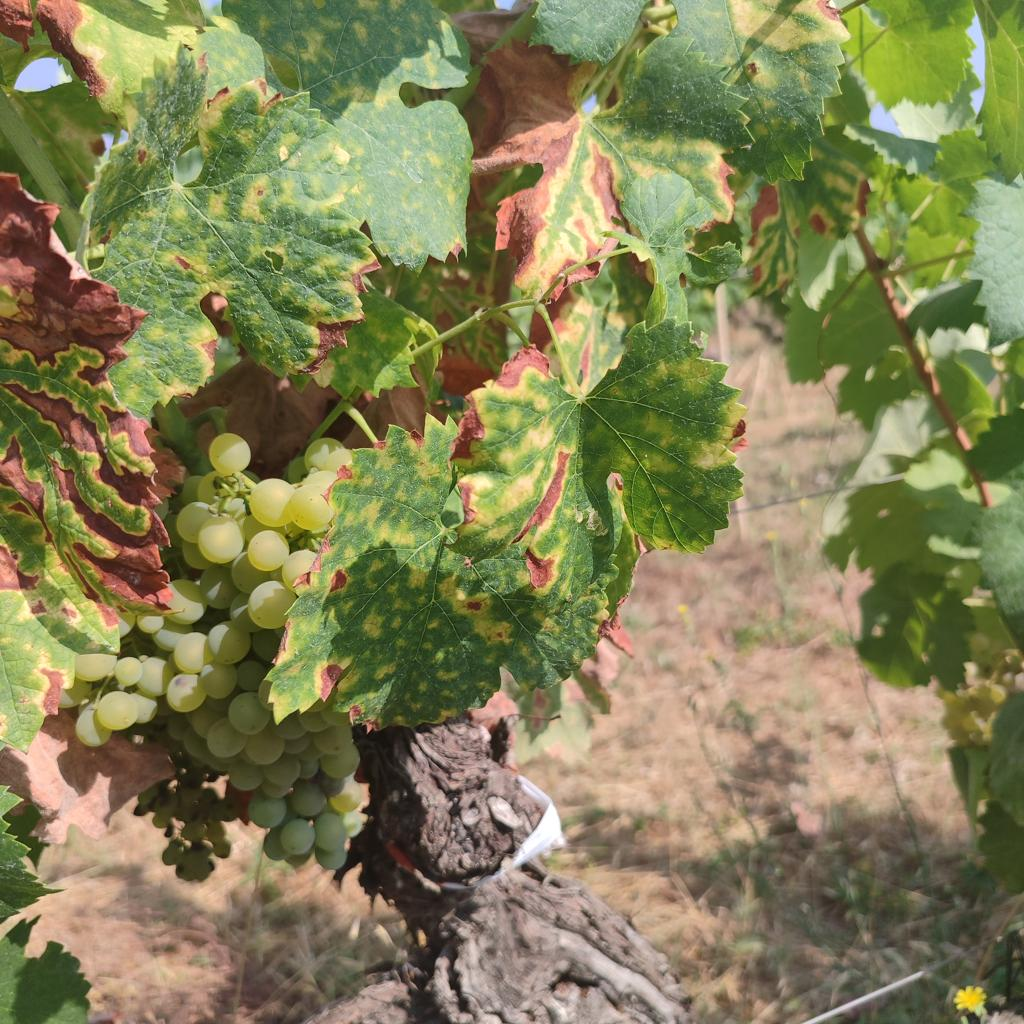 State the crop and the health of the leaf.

grapevine, esca complex
